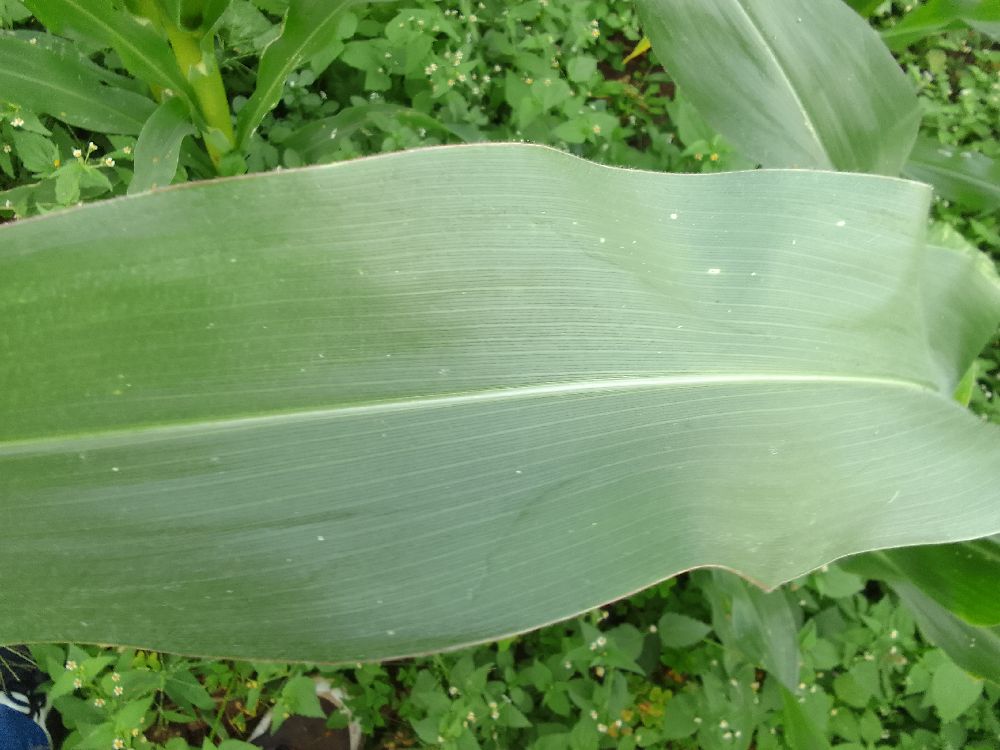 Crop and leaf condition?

maize, healthy
